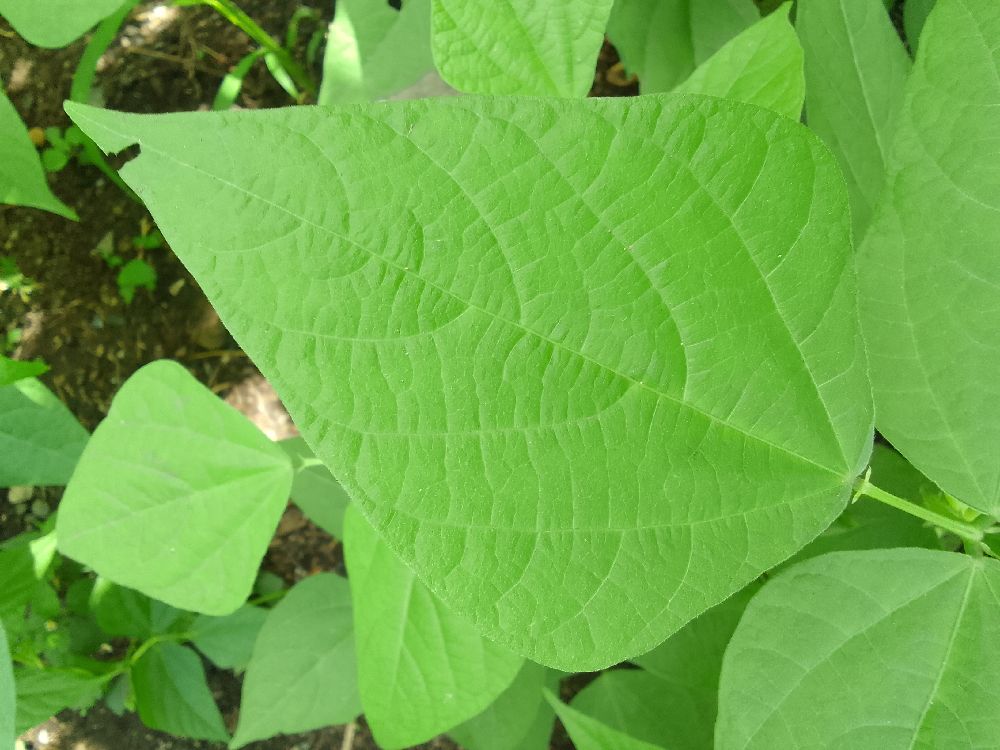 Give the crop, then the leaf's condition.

common bean, healthy
